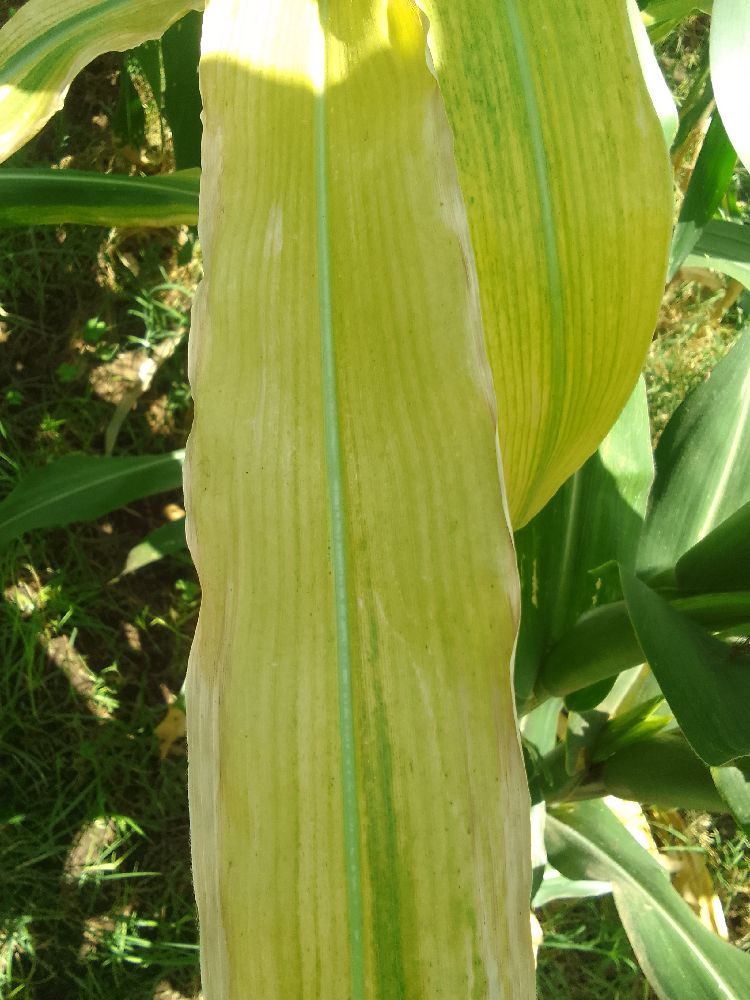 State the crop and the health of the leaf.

maize, maize lethal necrosis
